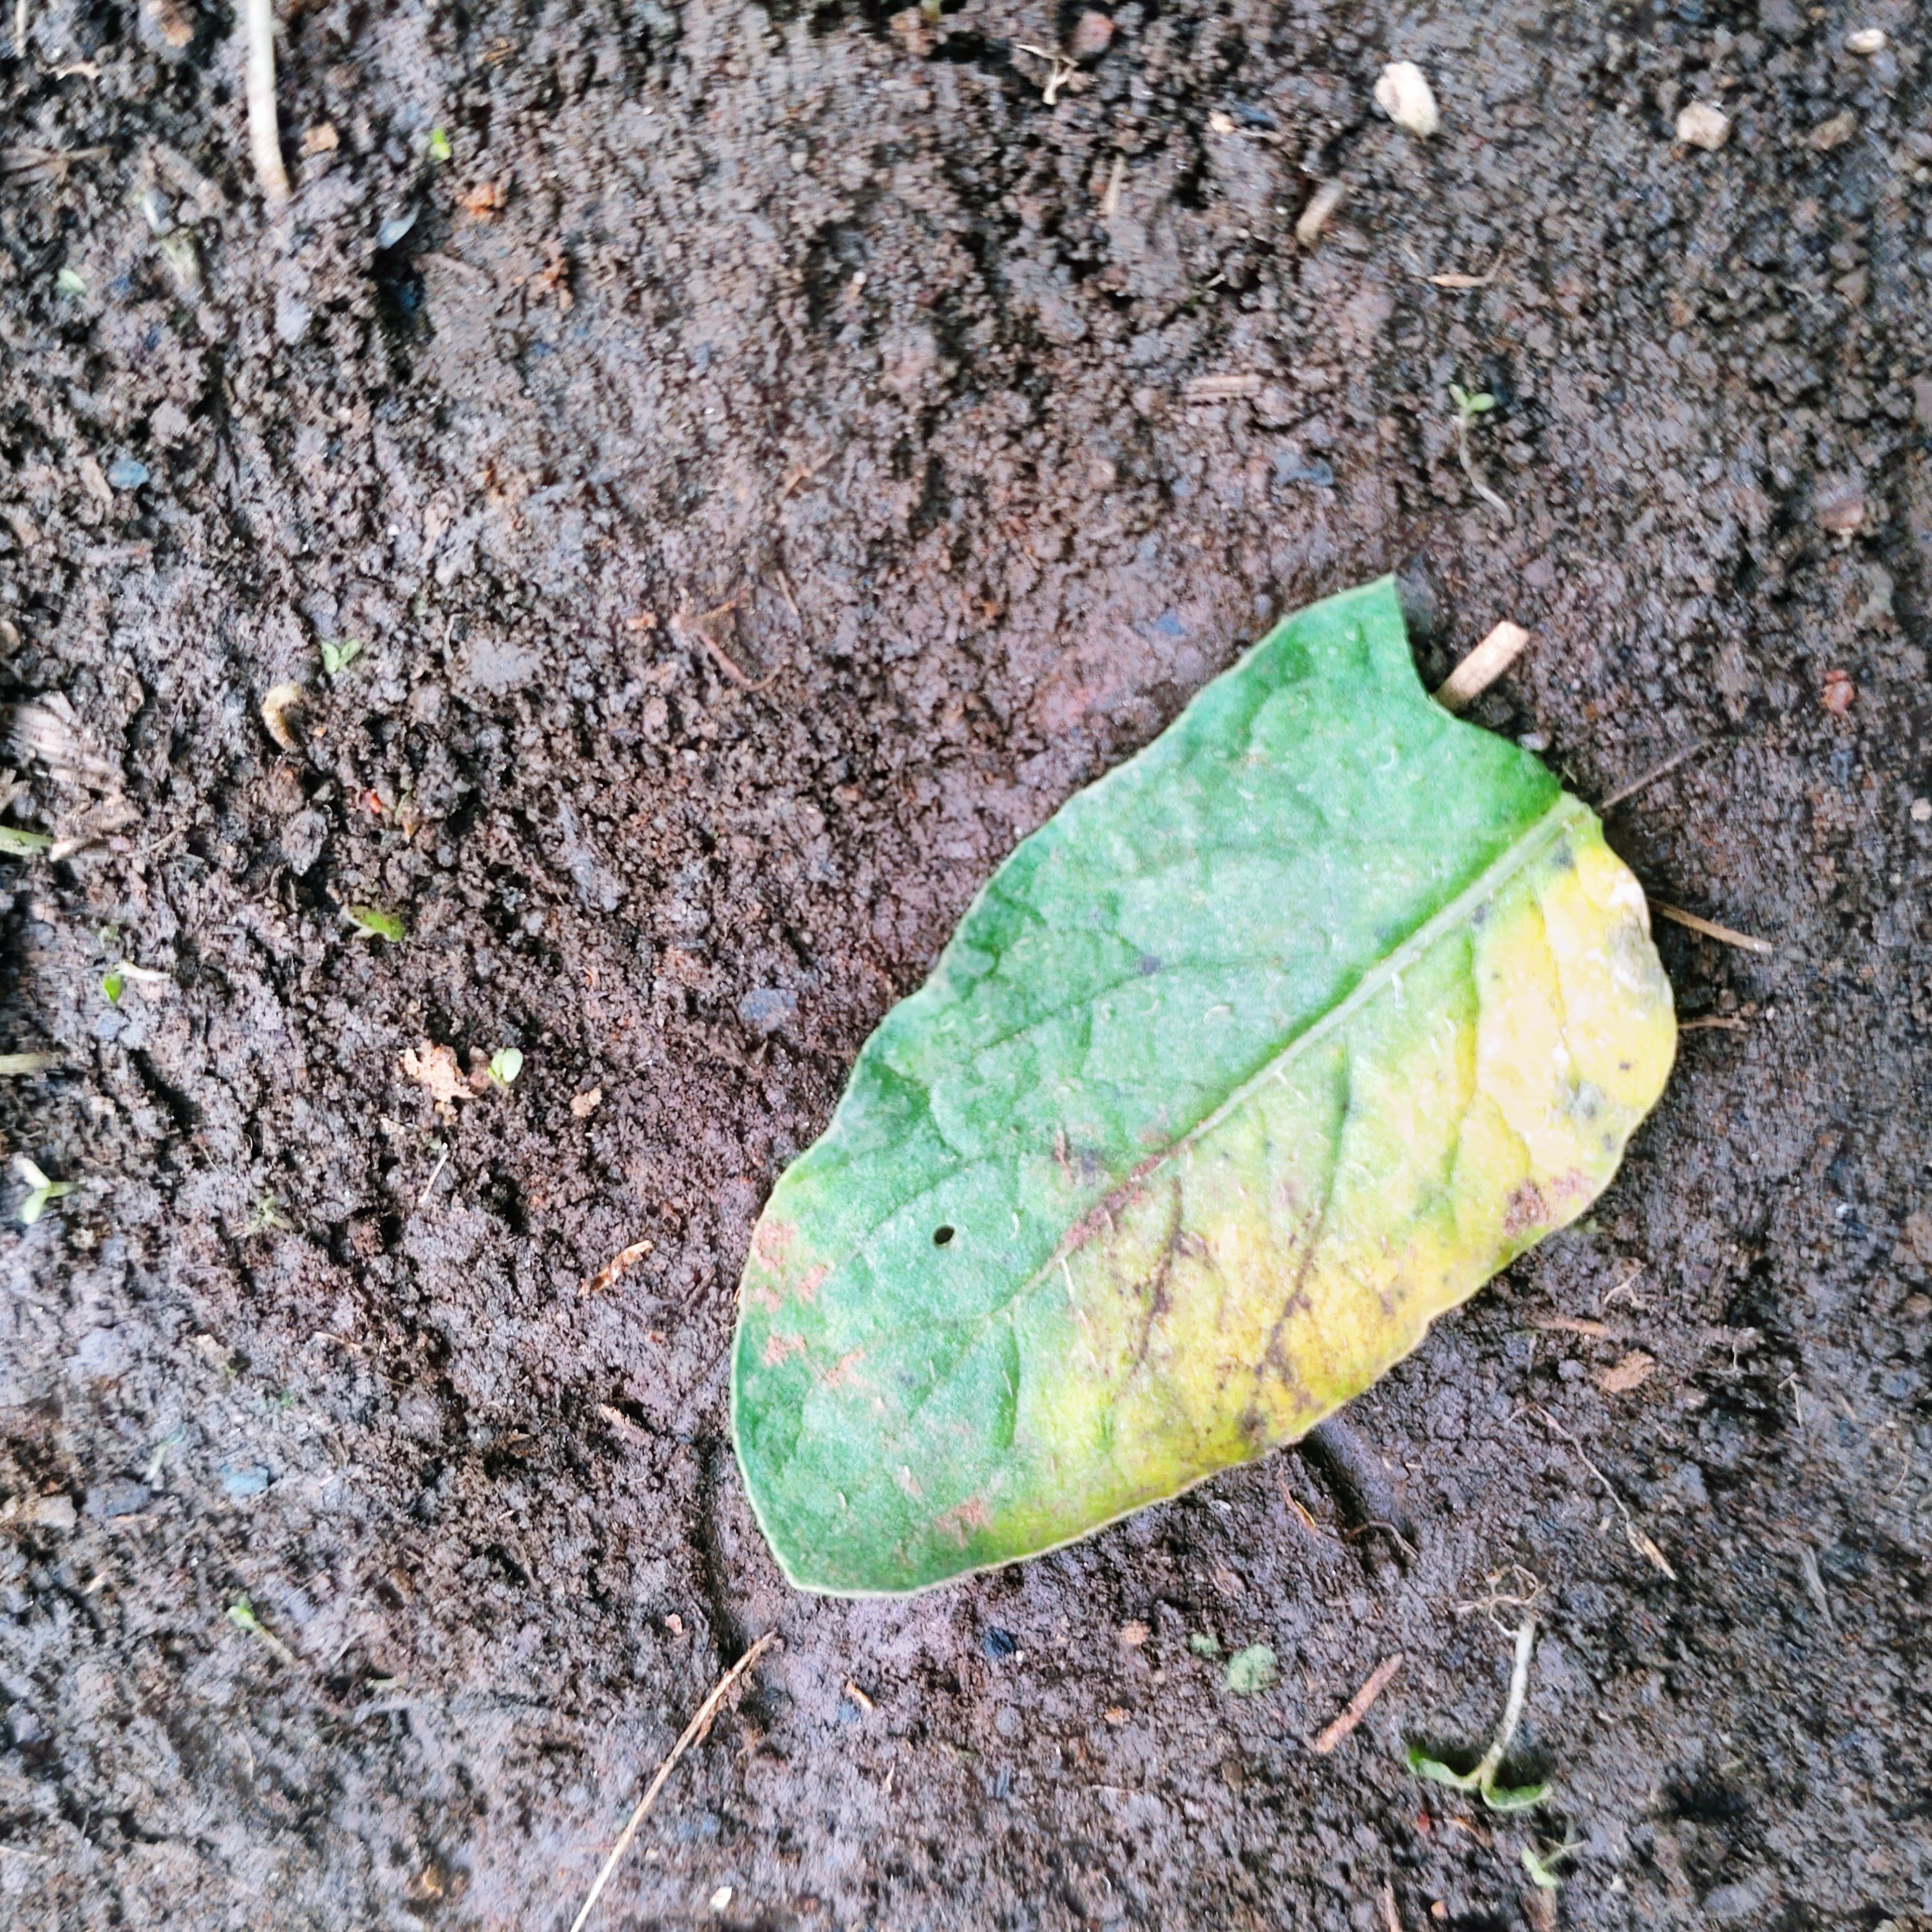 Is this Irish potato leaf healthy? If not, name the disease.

late blight
